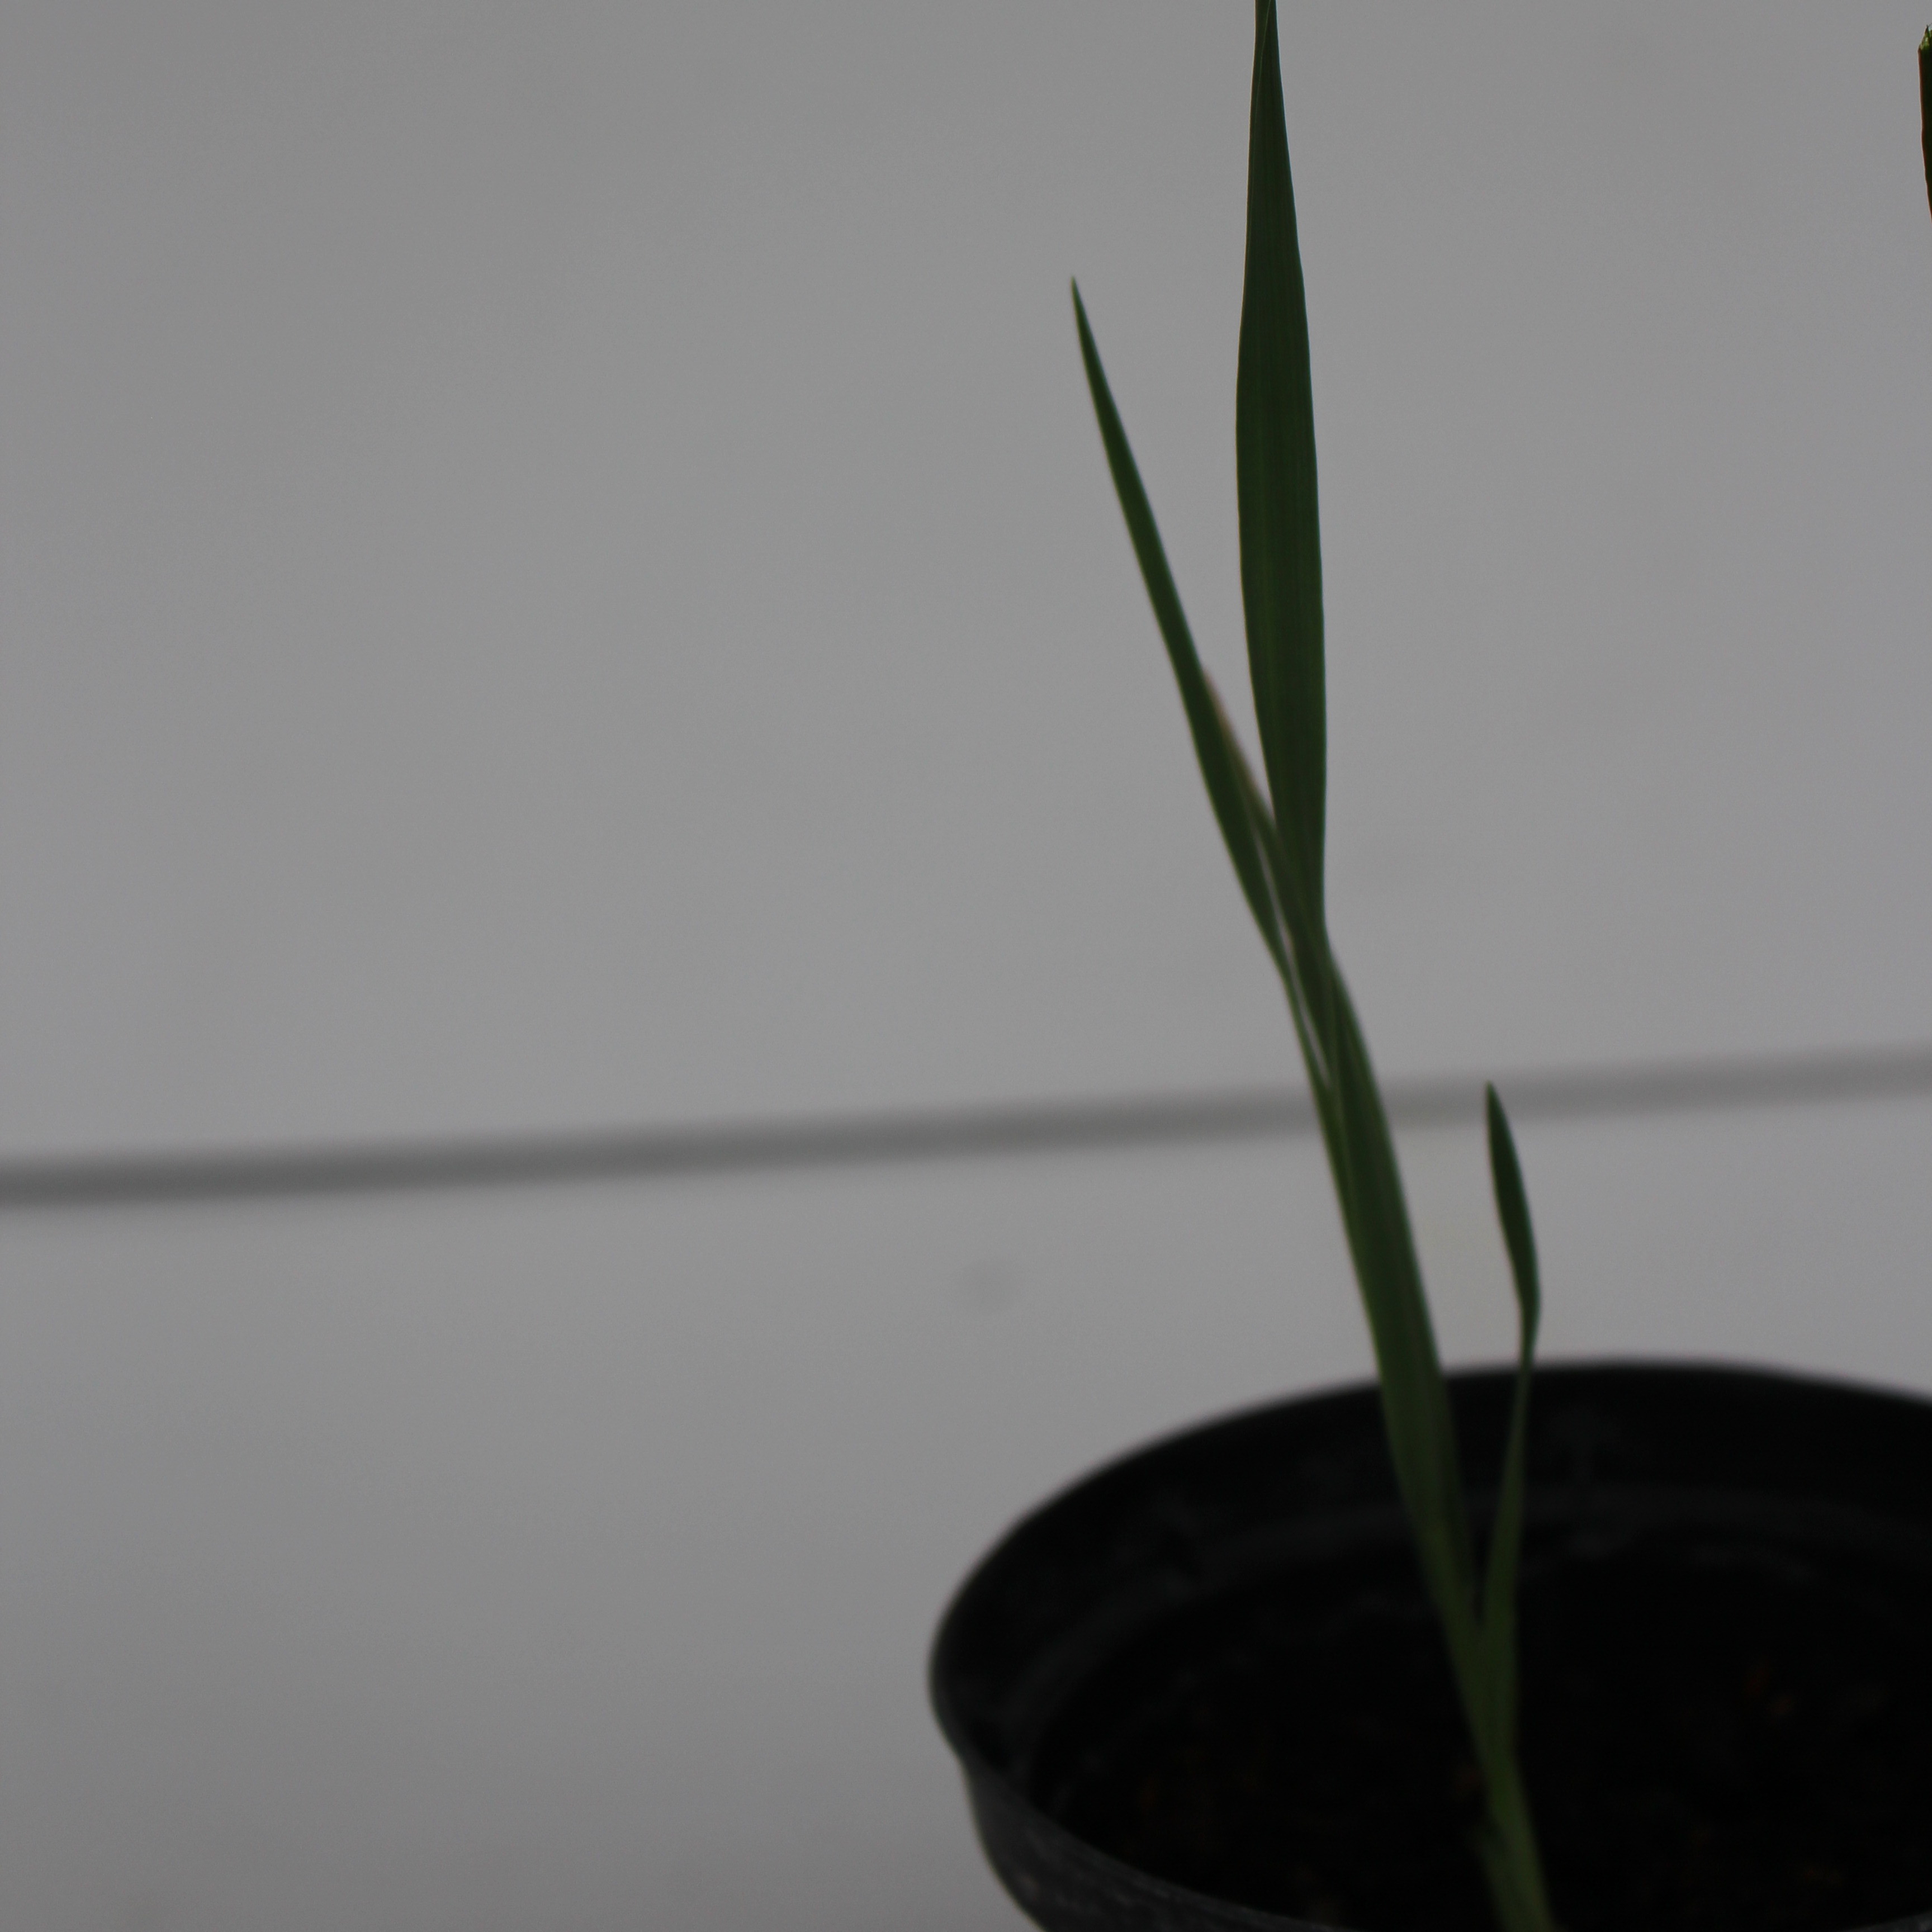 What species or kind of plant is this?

Avena sterilis
